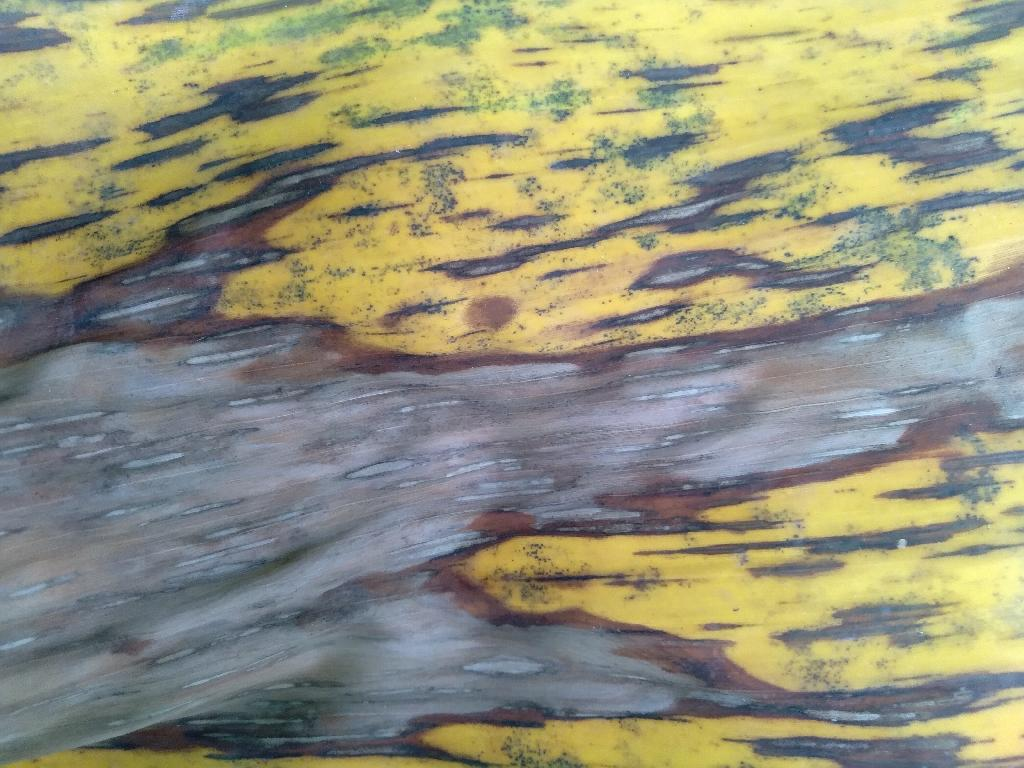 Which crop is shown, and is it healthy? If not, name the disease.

banana, black sigatoka
